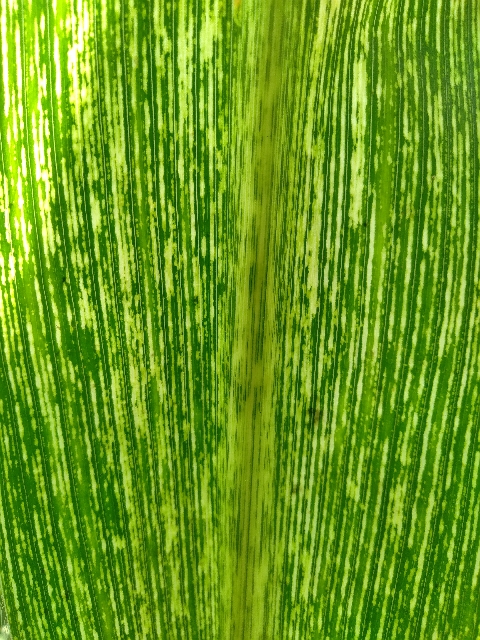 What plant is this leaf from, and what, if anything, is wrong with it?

maize, maize streak virus
